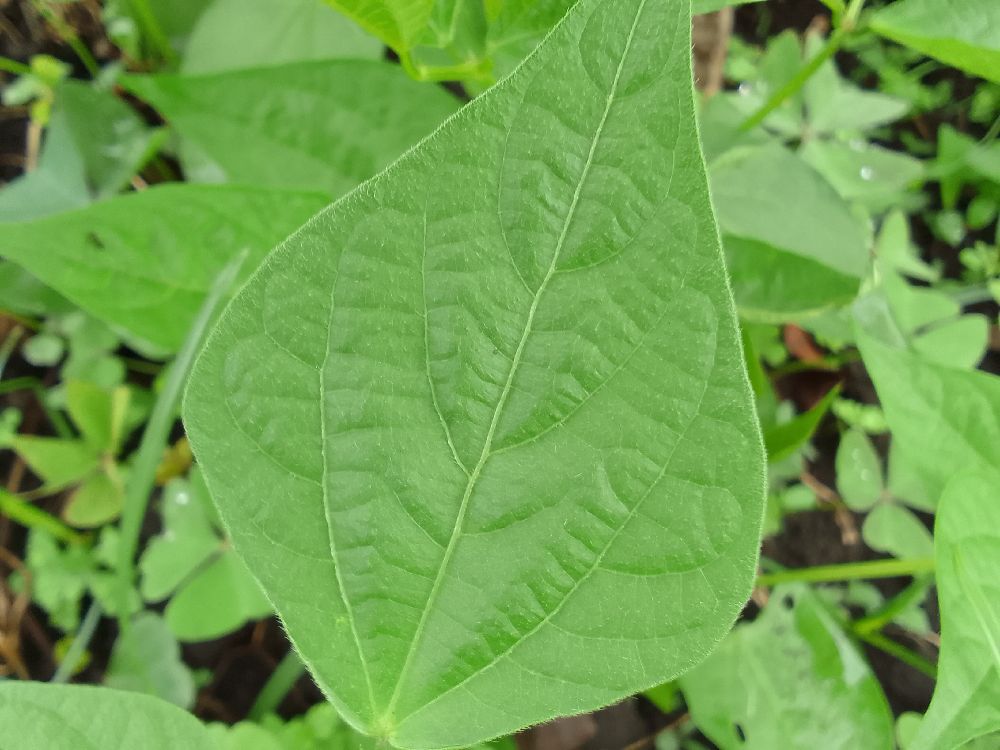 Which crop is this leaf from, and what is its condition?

common bean, healthy
